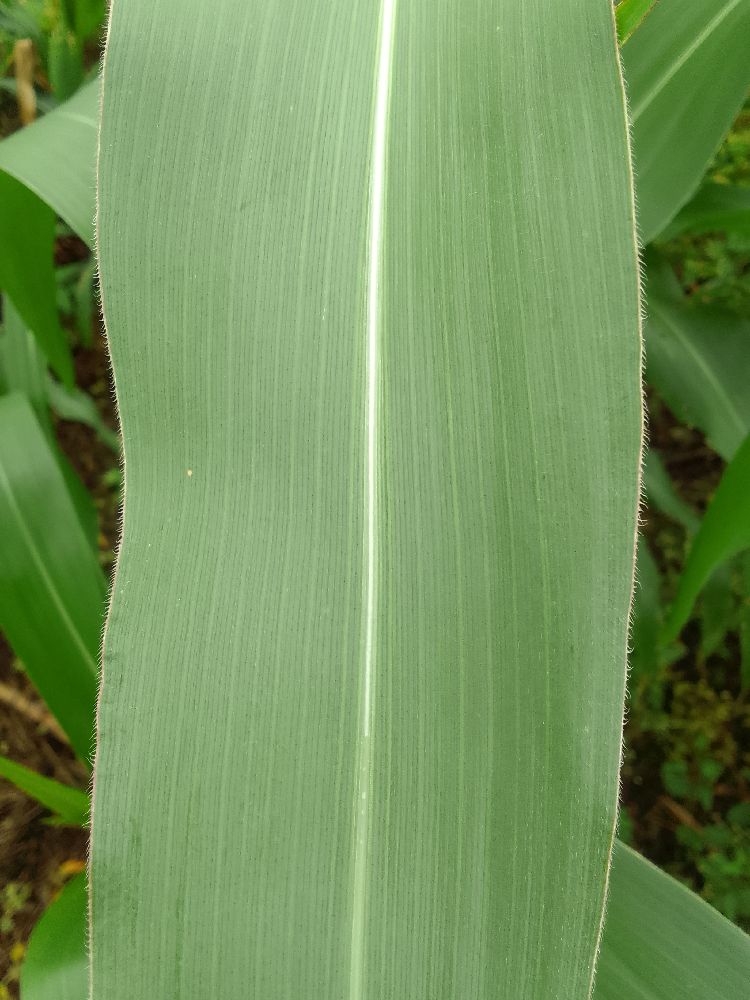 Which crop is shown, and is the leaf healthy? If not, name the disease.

maize, healthy
